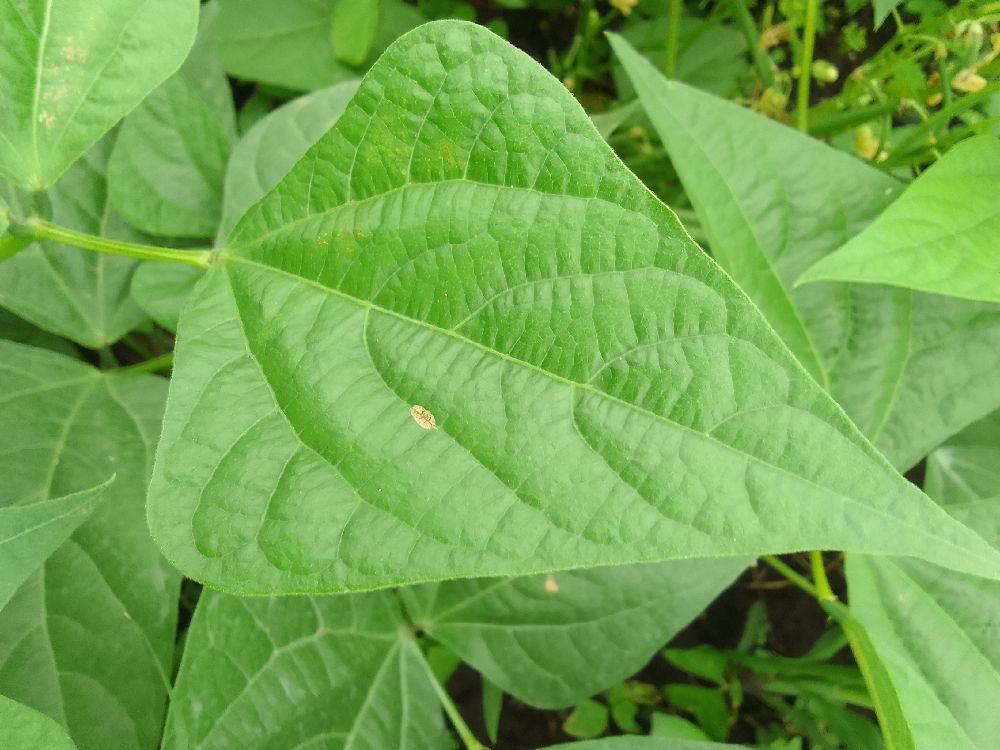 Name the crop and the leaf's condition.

common bean, healthy
